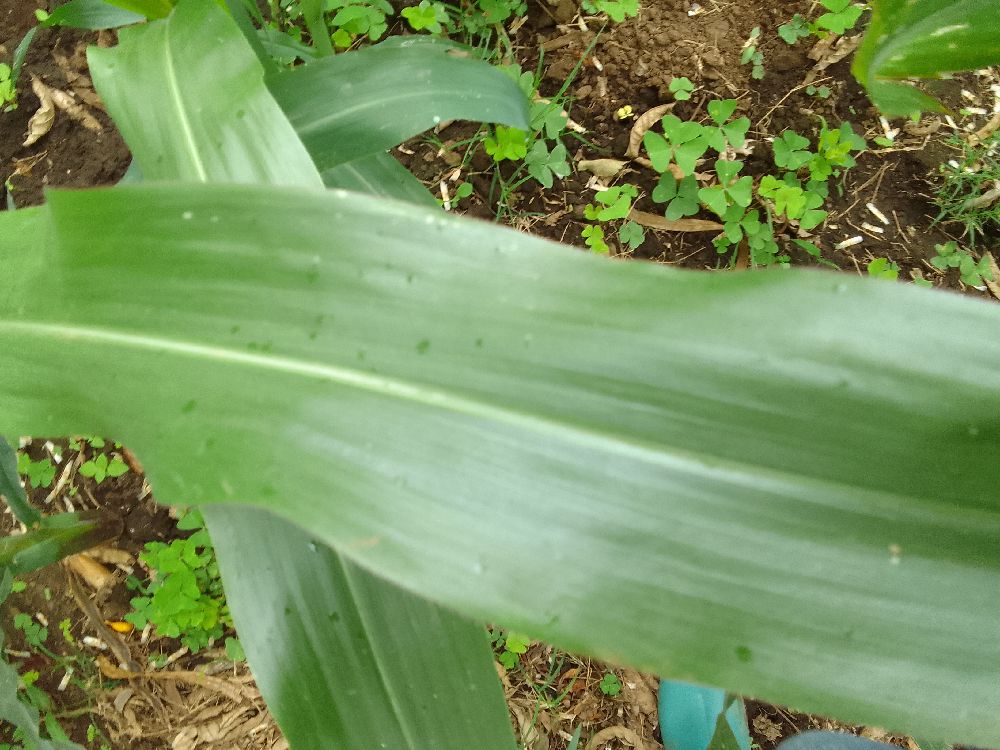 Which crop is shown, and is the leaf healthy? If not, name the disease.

maize, healthy
